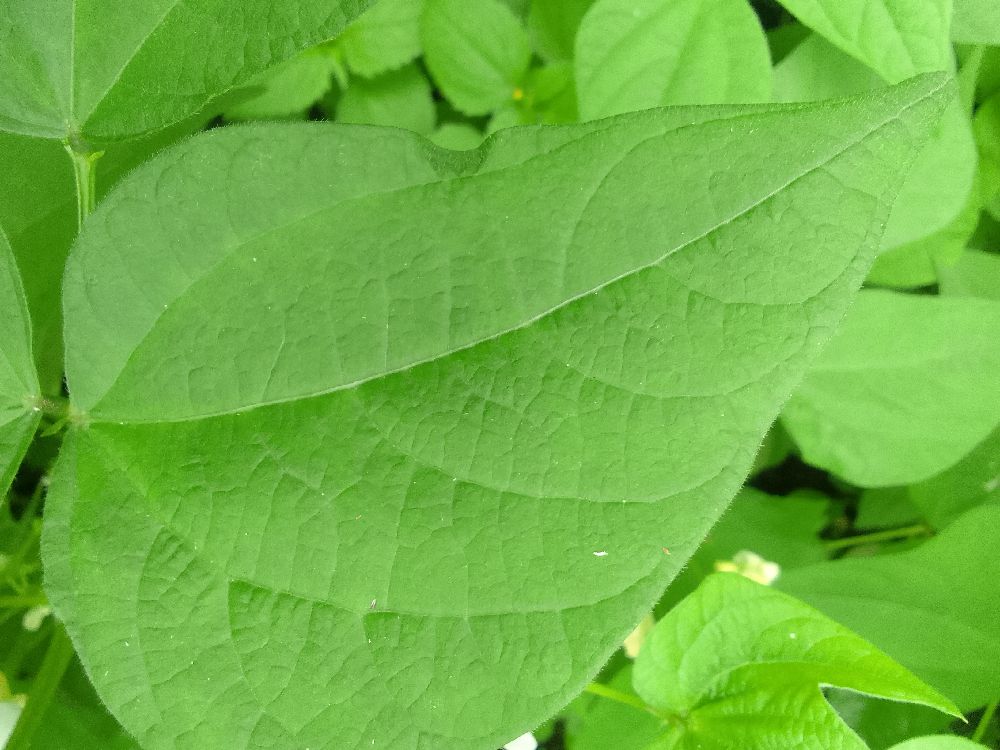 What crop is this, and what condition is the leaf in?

common bean, healthy
